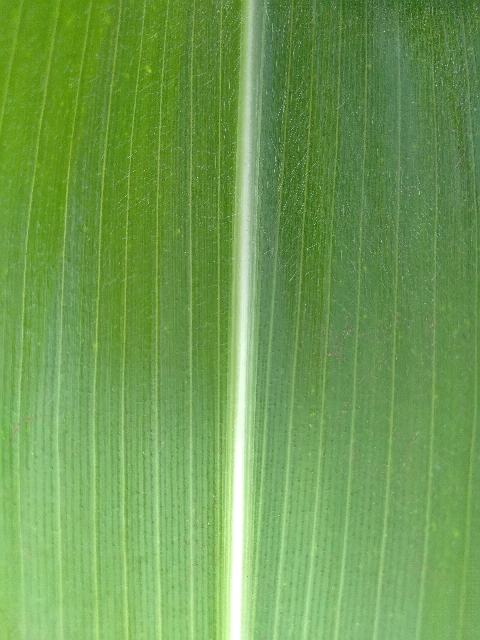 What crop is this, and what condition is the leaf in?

maize, healthy
